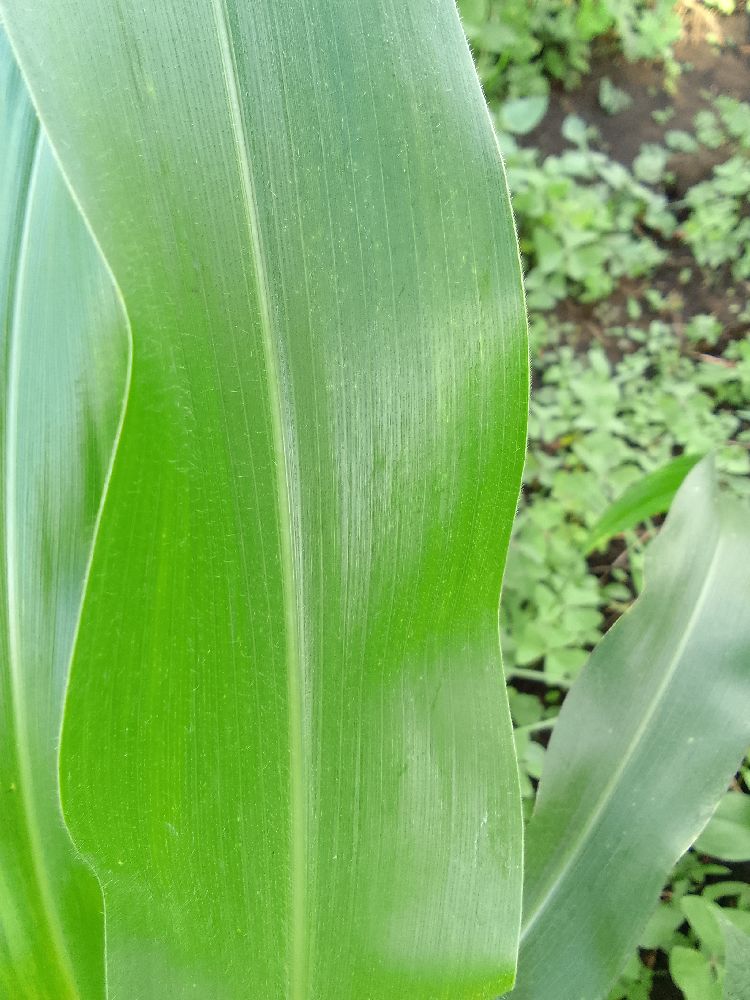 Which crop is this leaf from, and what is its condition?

maize, healthy
